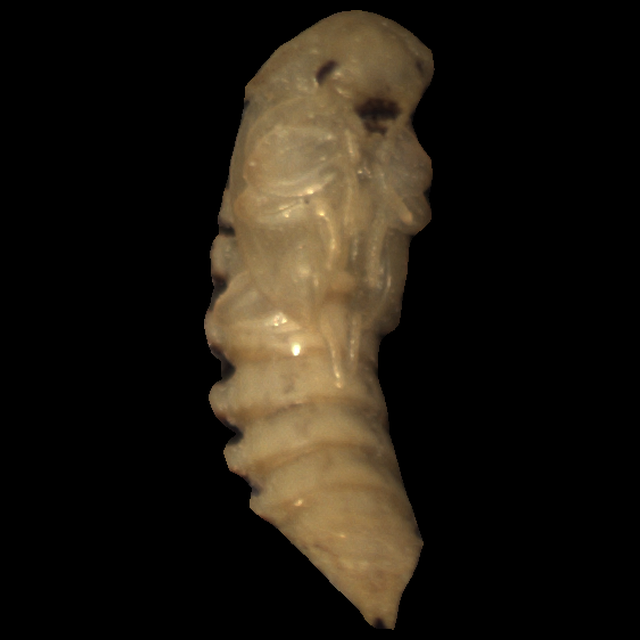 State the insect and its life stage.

mealworm pupa
